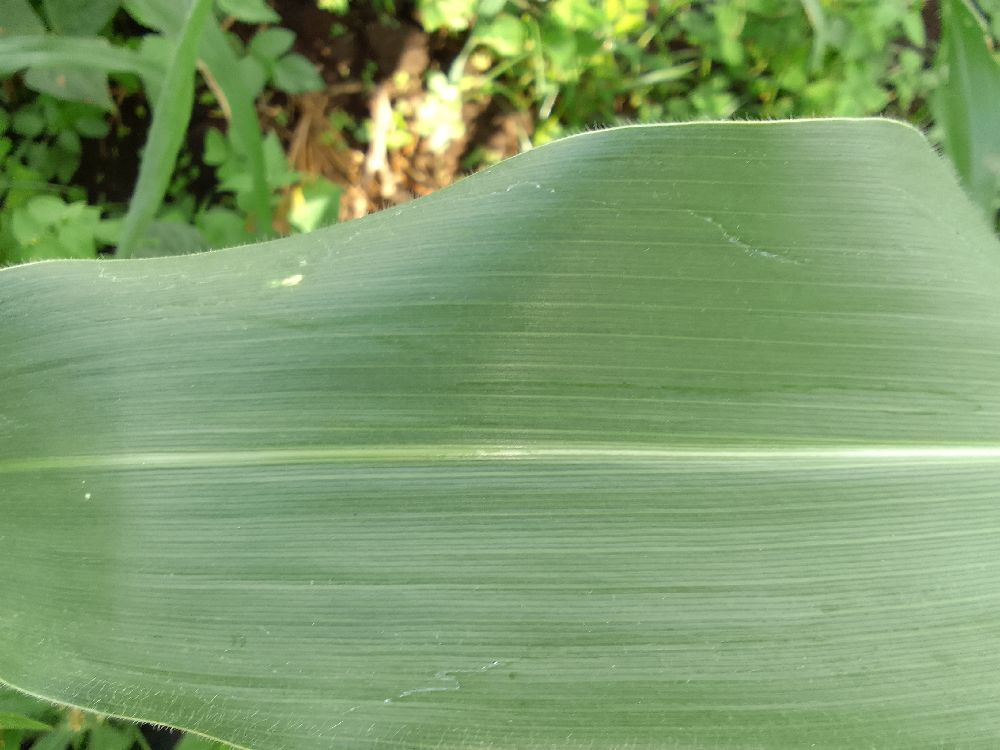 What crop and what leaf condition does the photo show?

maize, healthy
